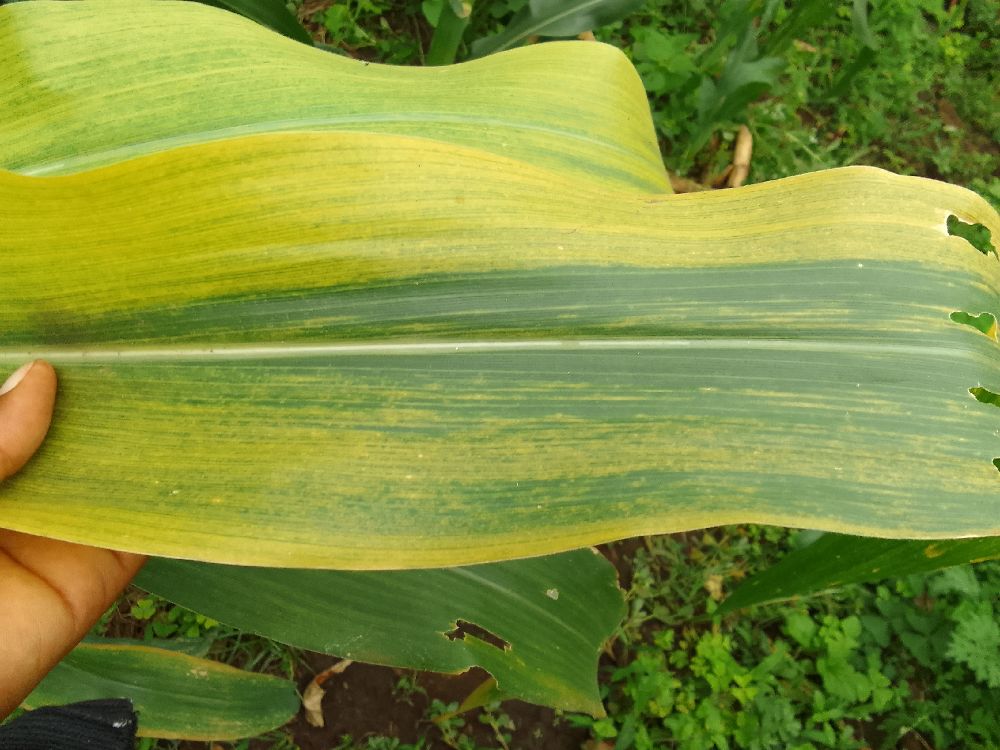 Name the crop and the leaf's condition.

maize, maize lethal necrosis
